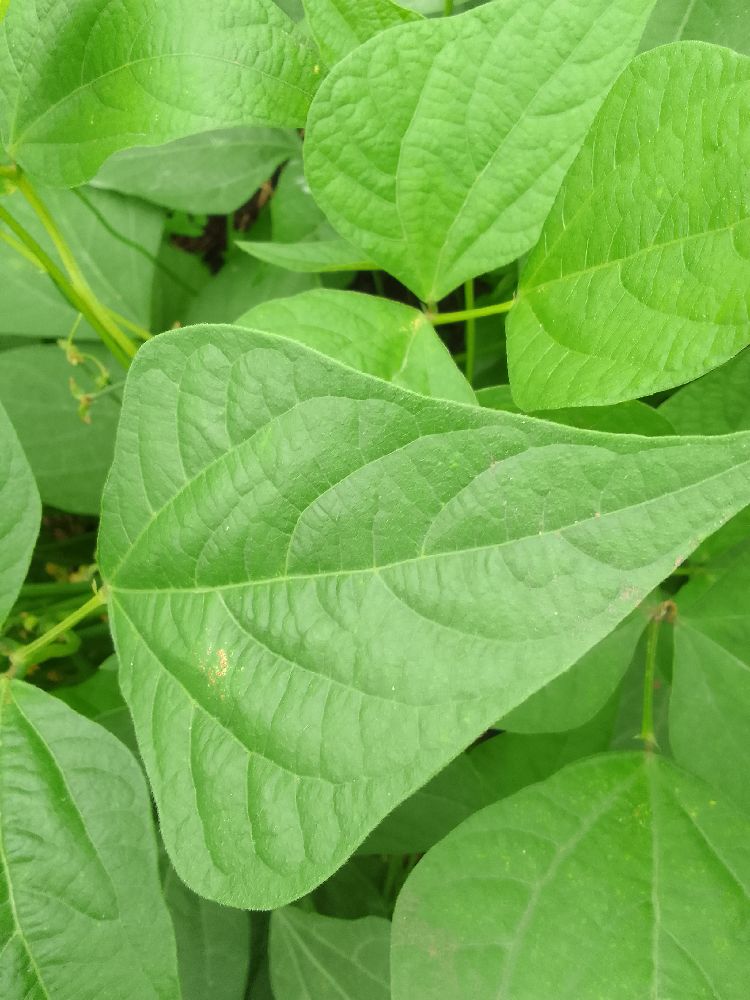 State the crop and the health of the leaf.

common bean, healthy
